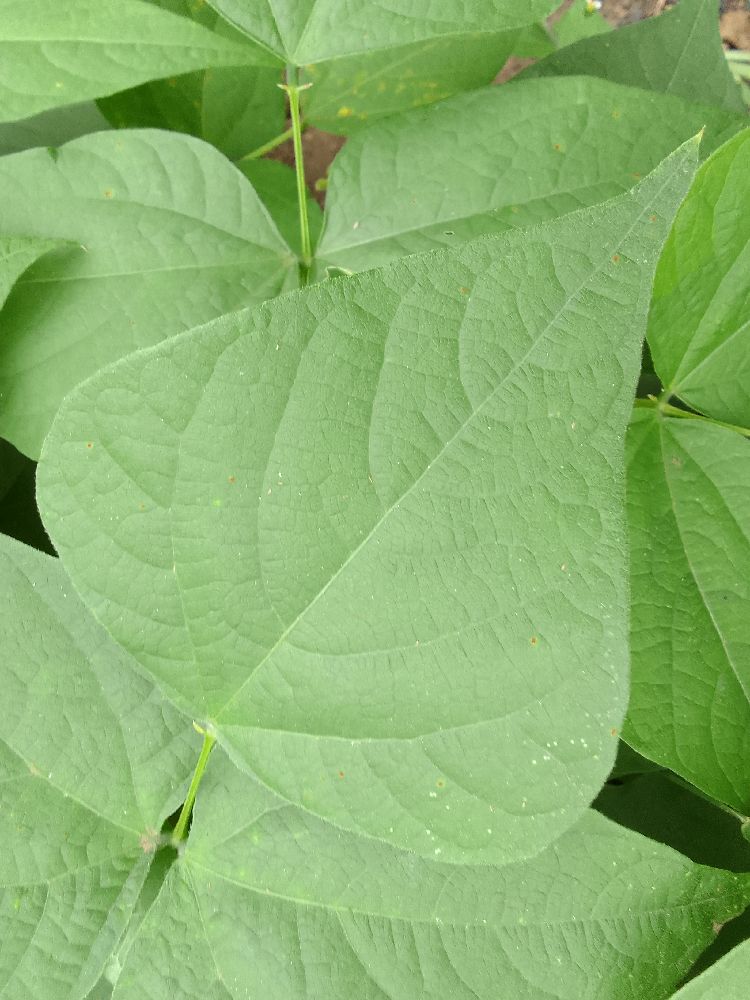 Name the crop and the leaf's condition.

common bean, healthy
